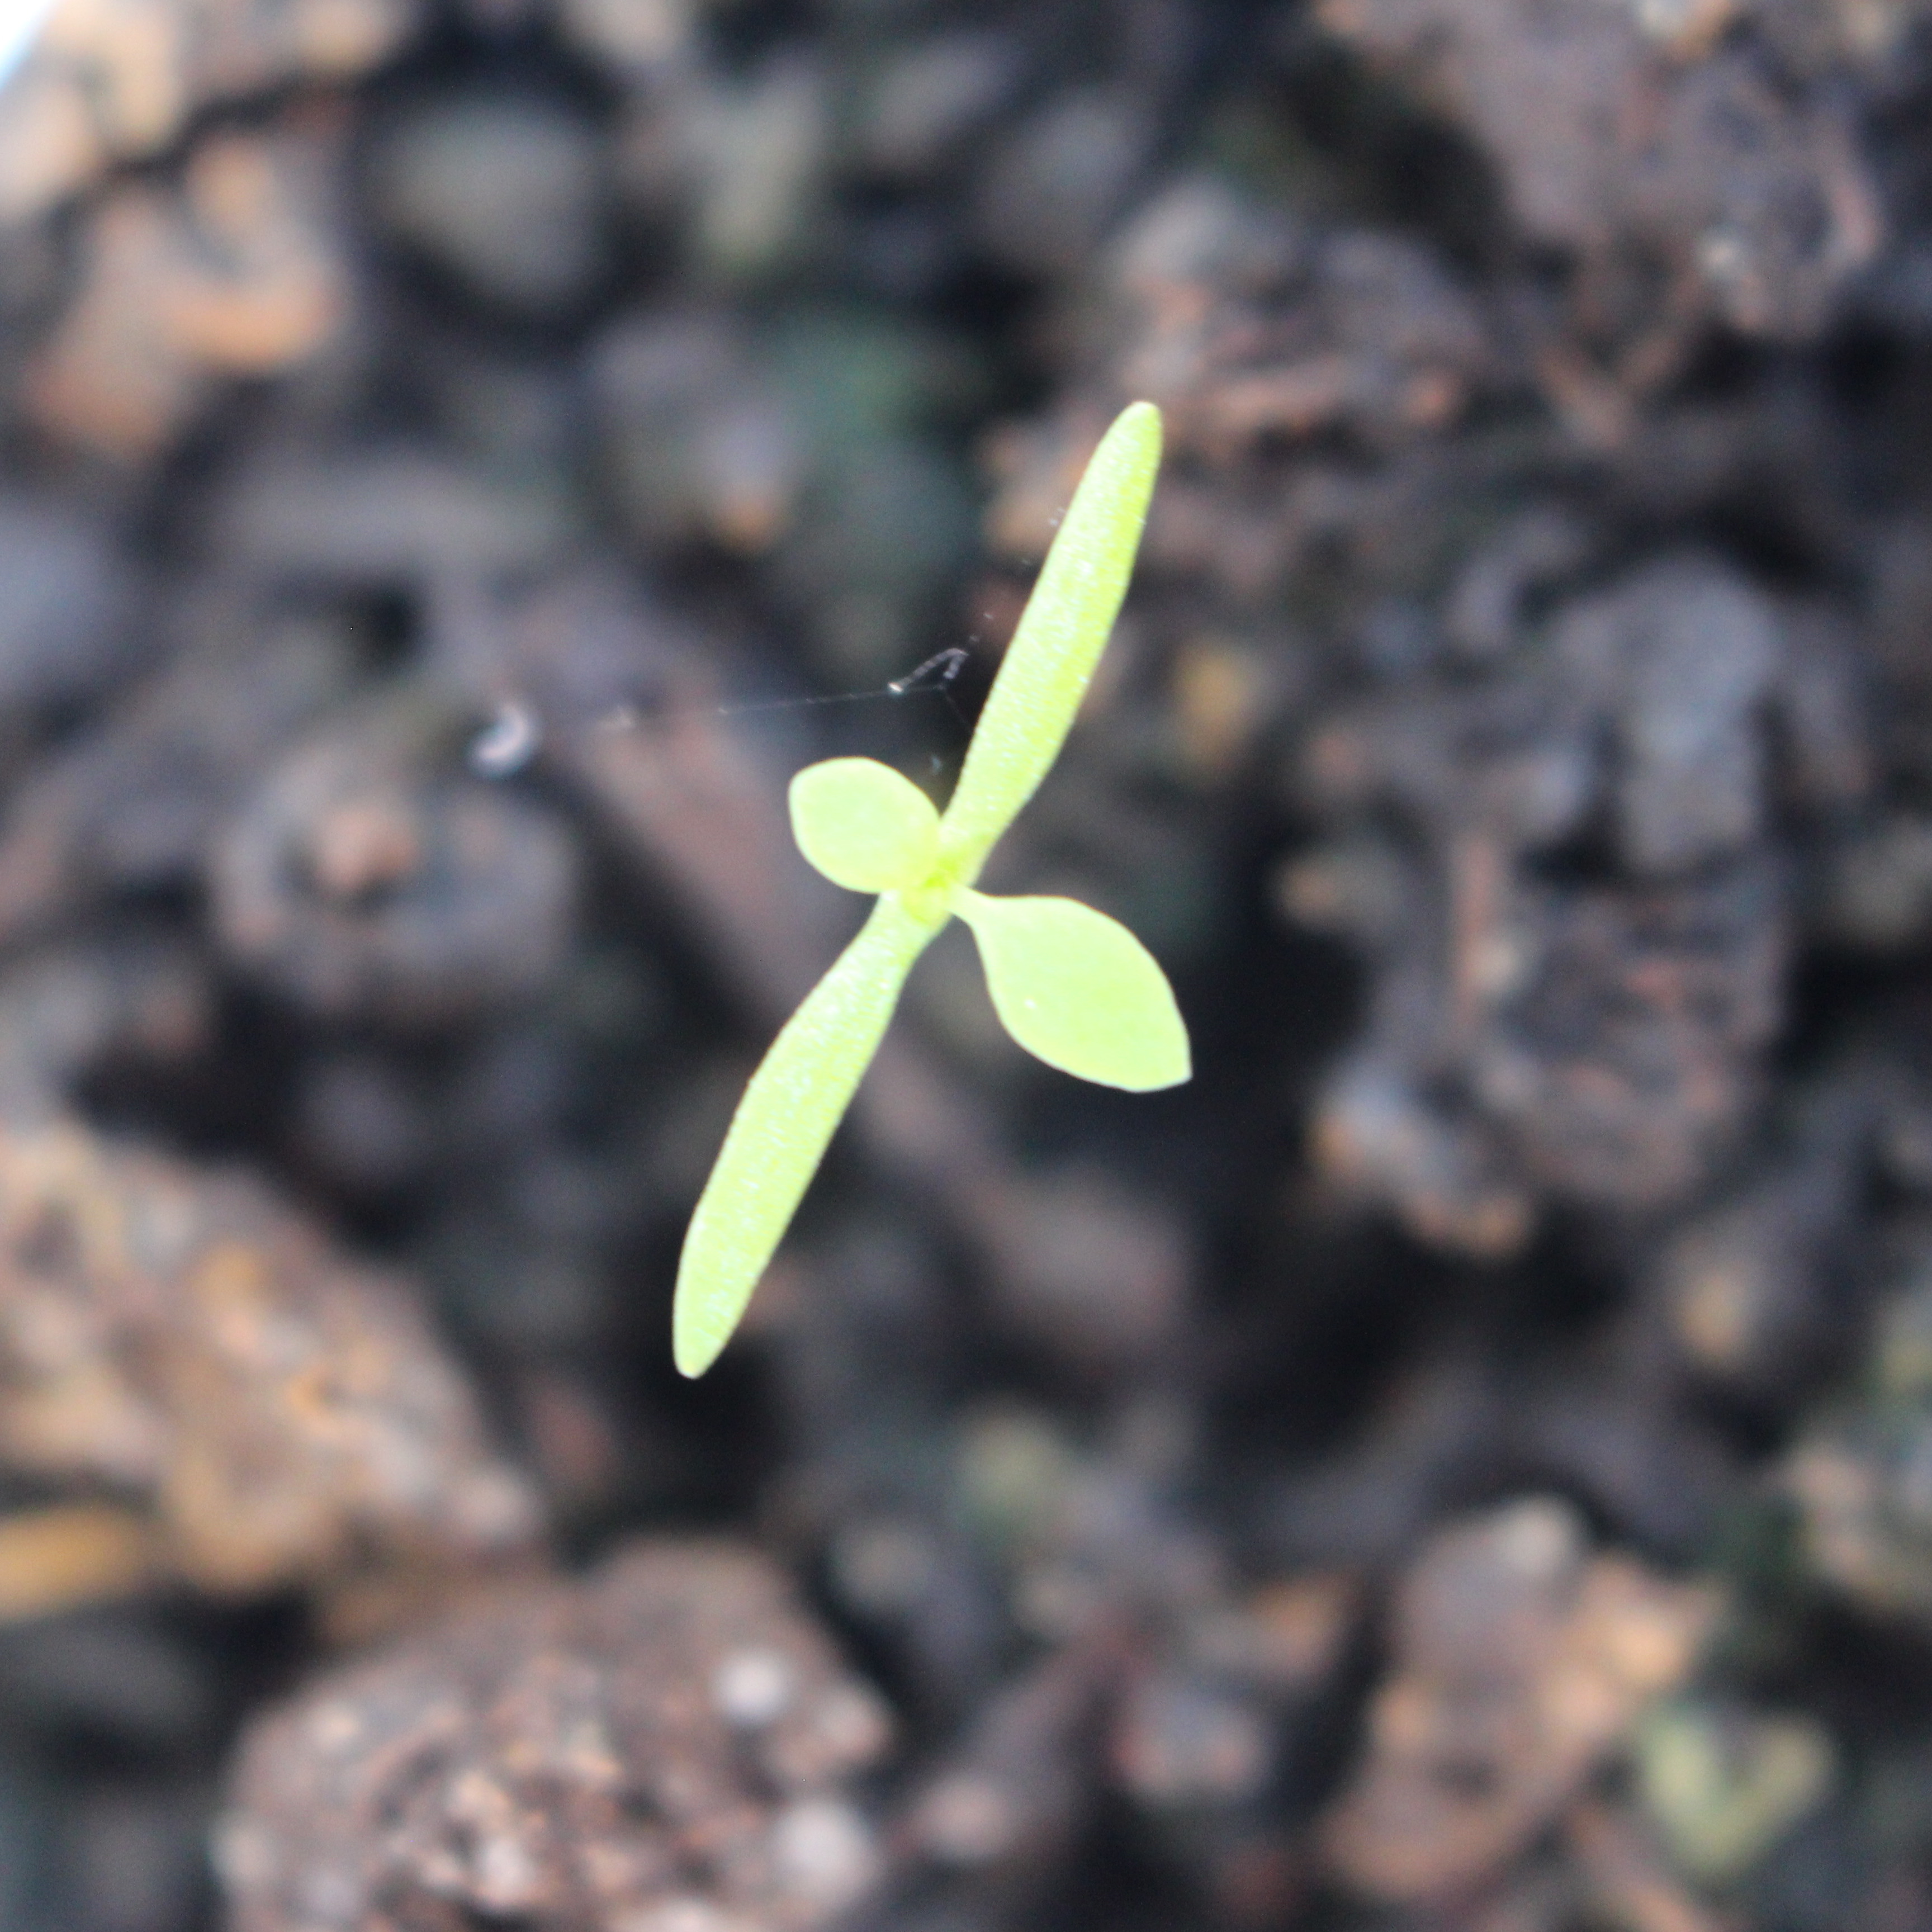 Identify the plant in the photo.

Papaver rhoeas
